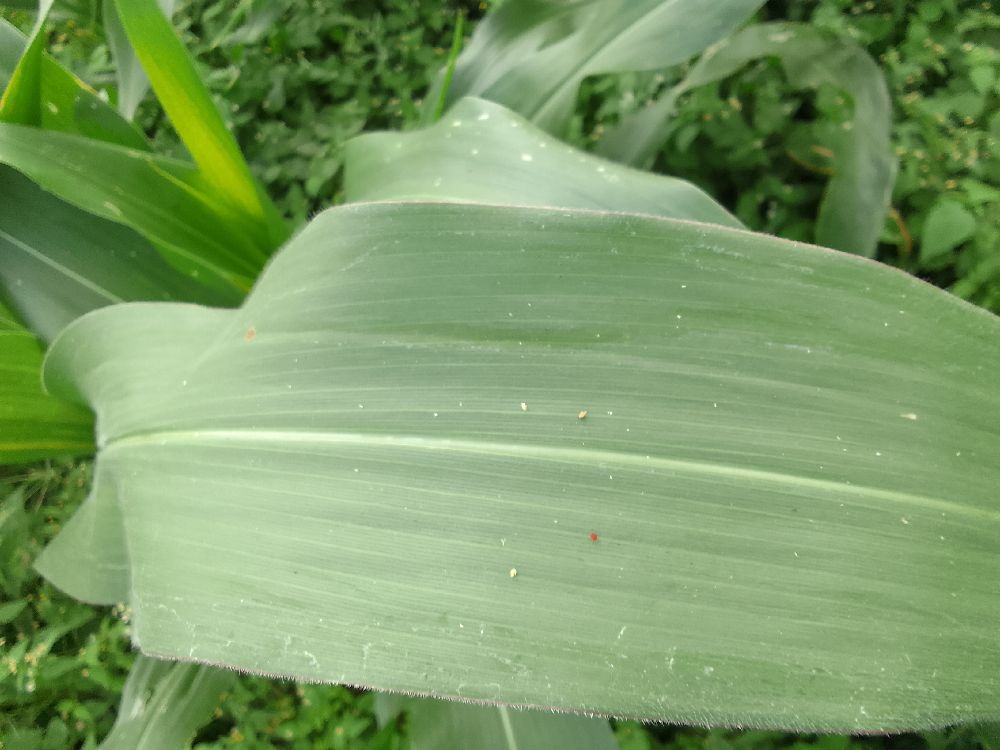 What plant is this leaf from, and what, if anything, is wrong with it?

maize, healthy
